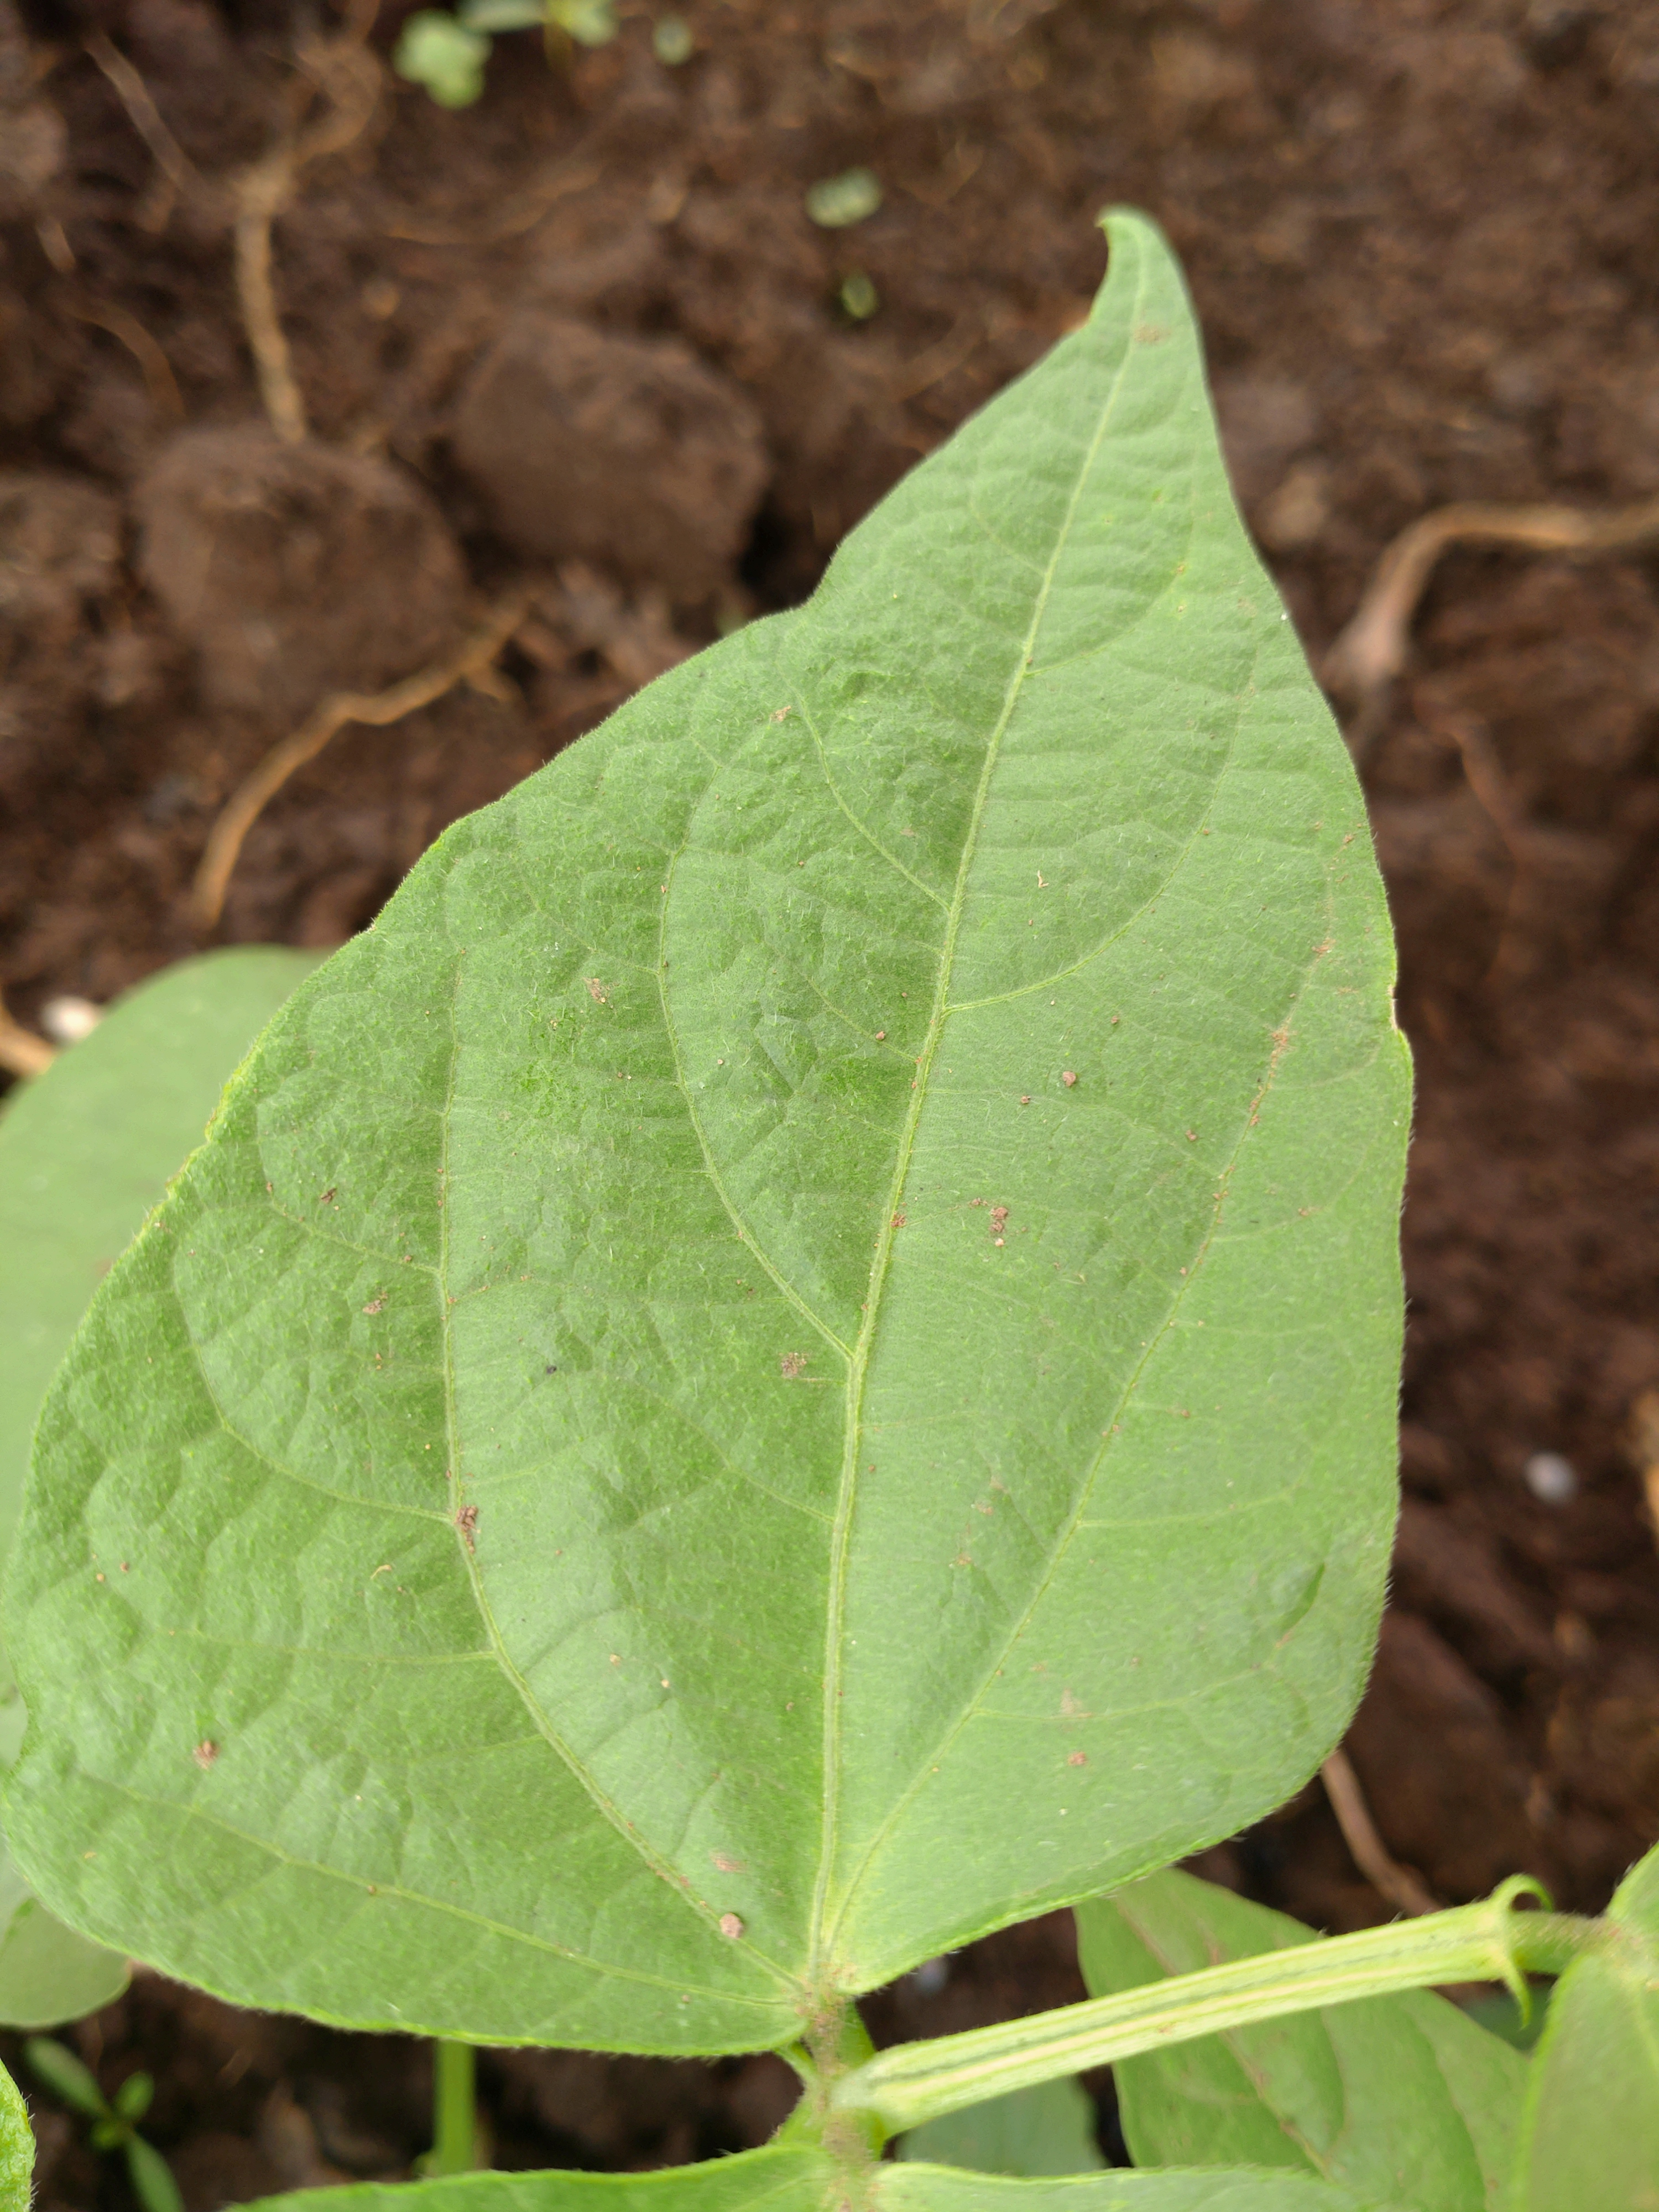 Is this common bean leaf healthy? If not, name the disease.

healthy
